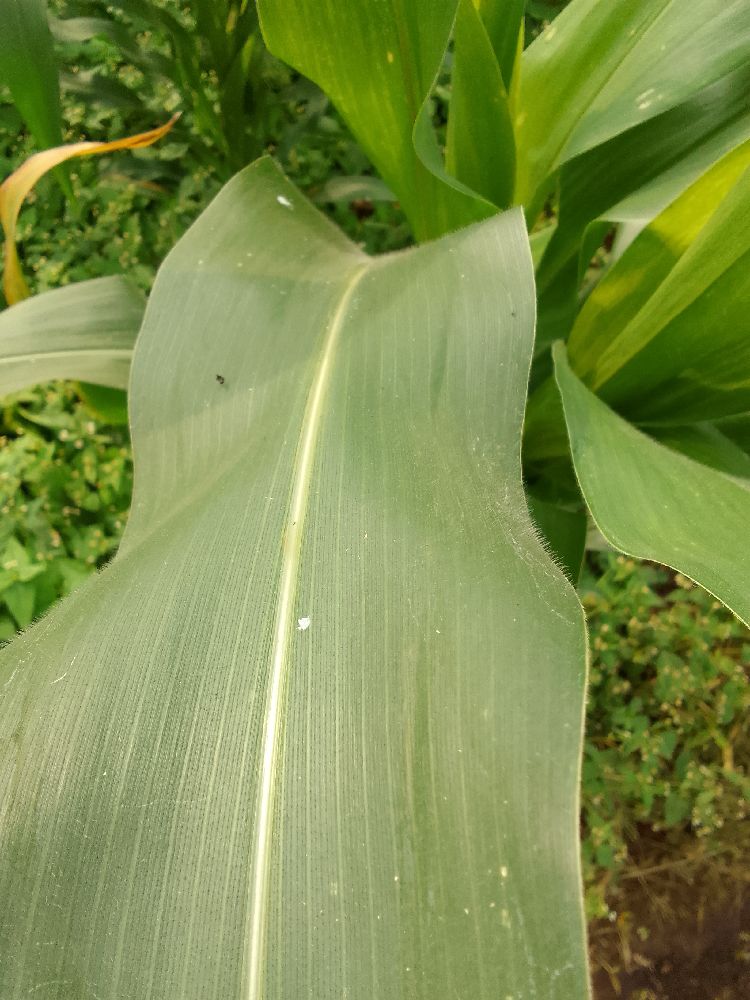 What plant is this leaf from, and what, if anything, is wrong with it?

maize, healthy
